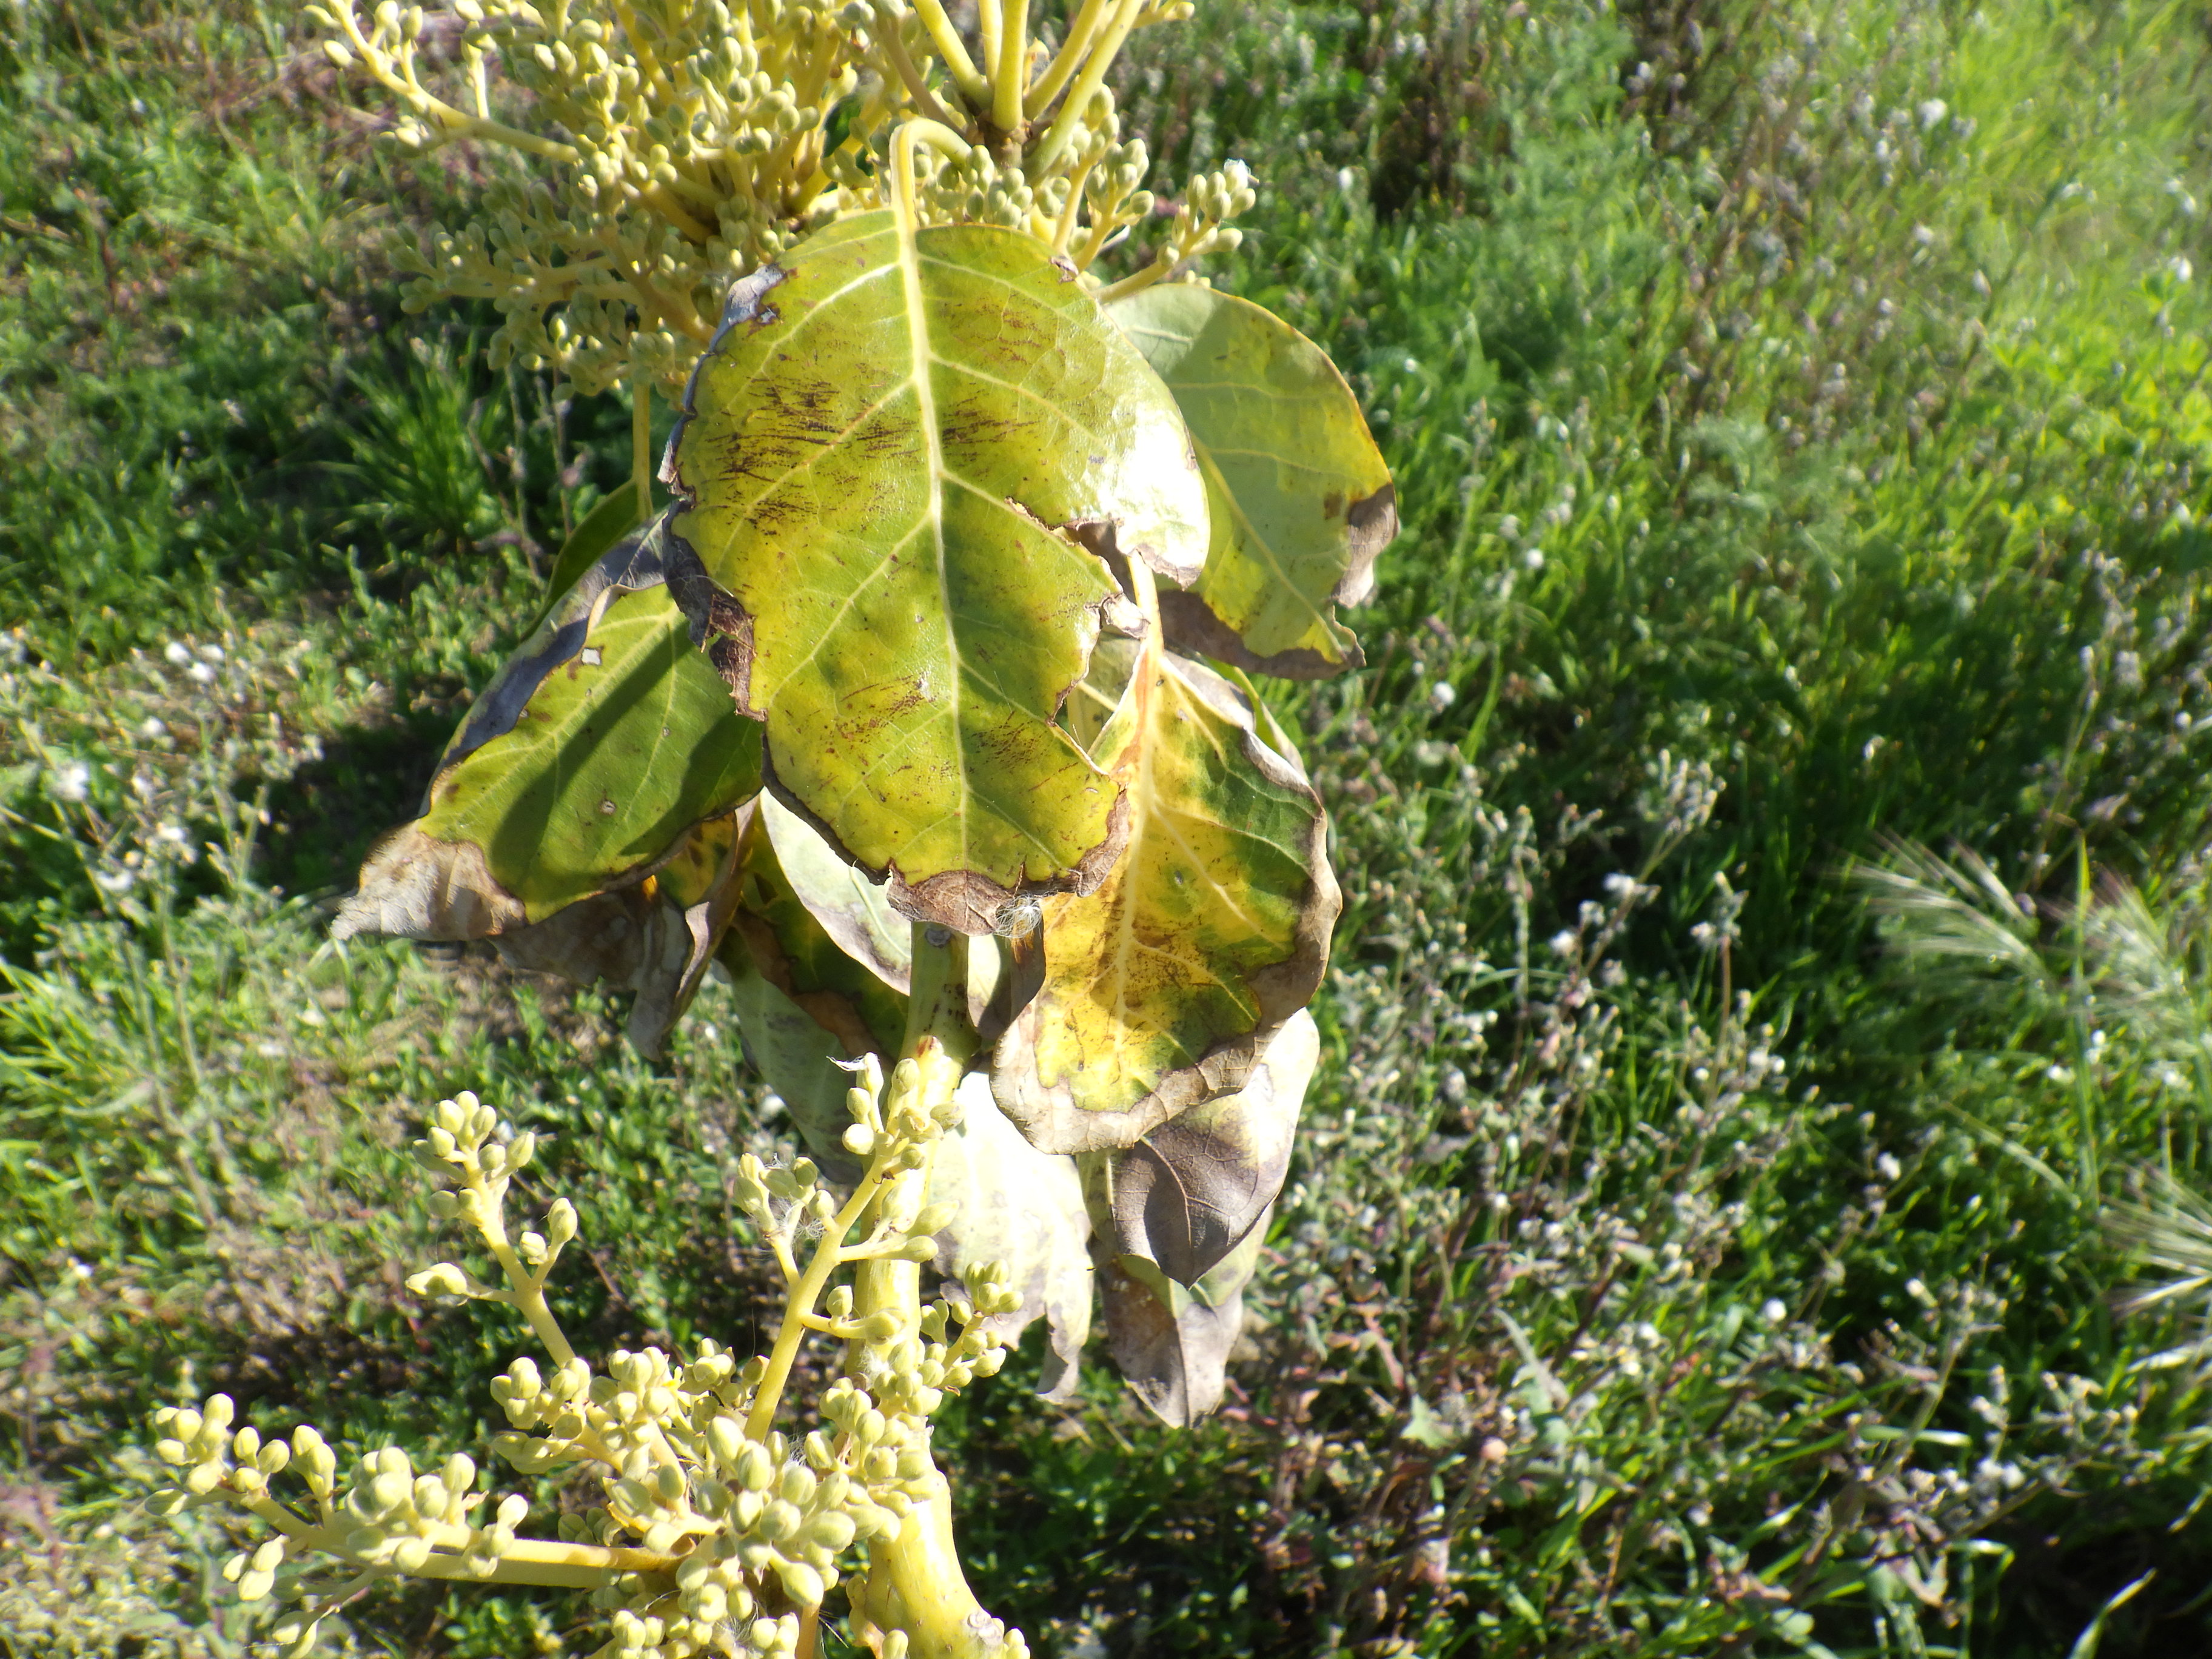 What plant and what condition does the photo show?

avocado, frost damage
